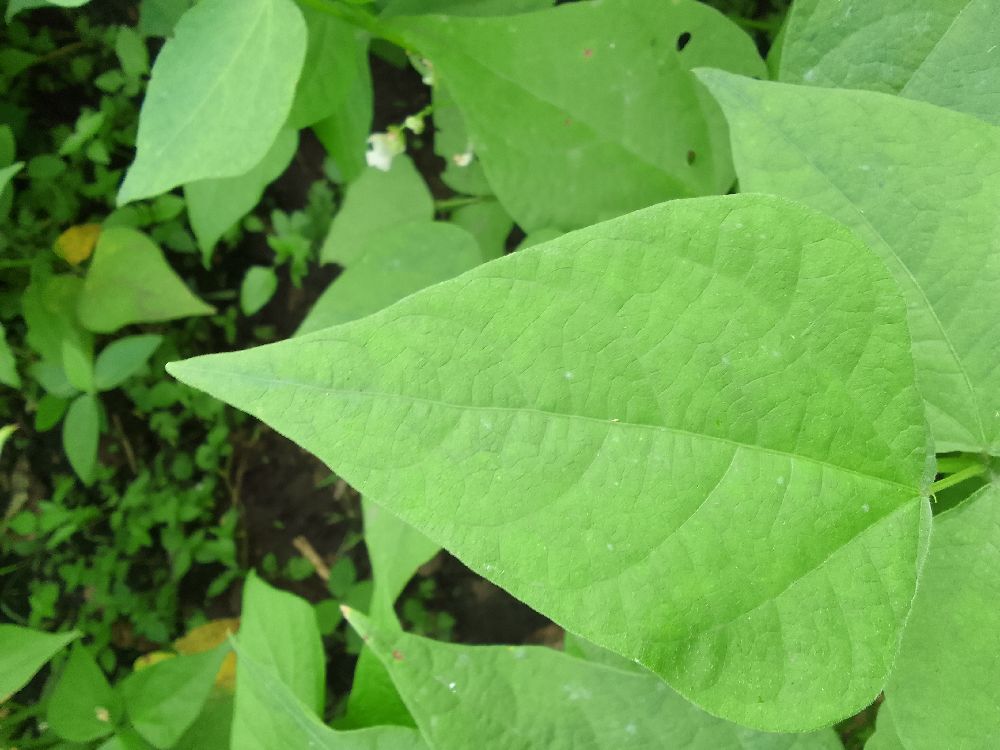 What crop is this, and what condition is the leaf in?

common bean, healthy
